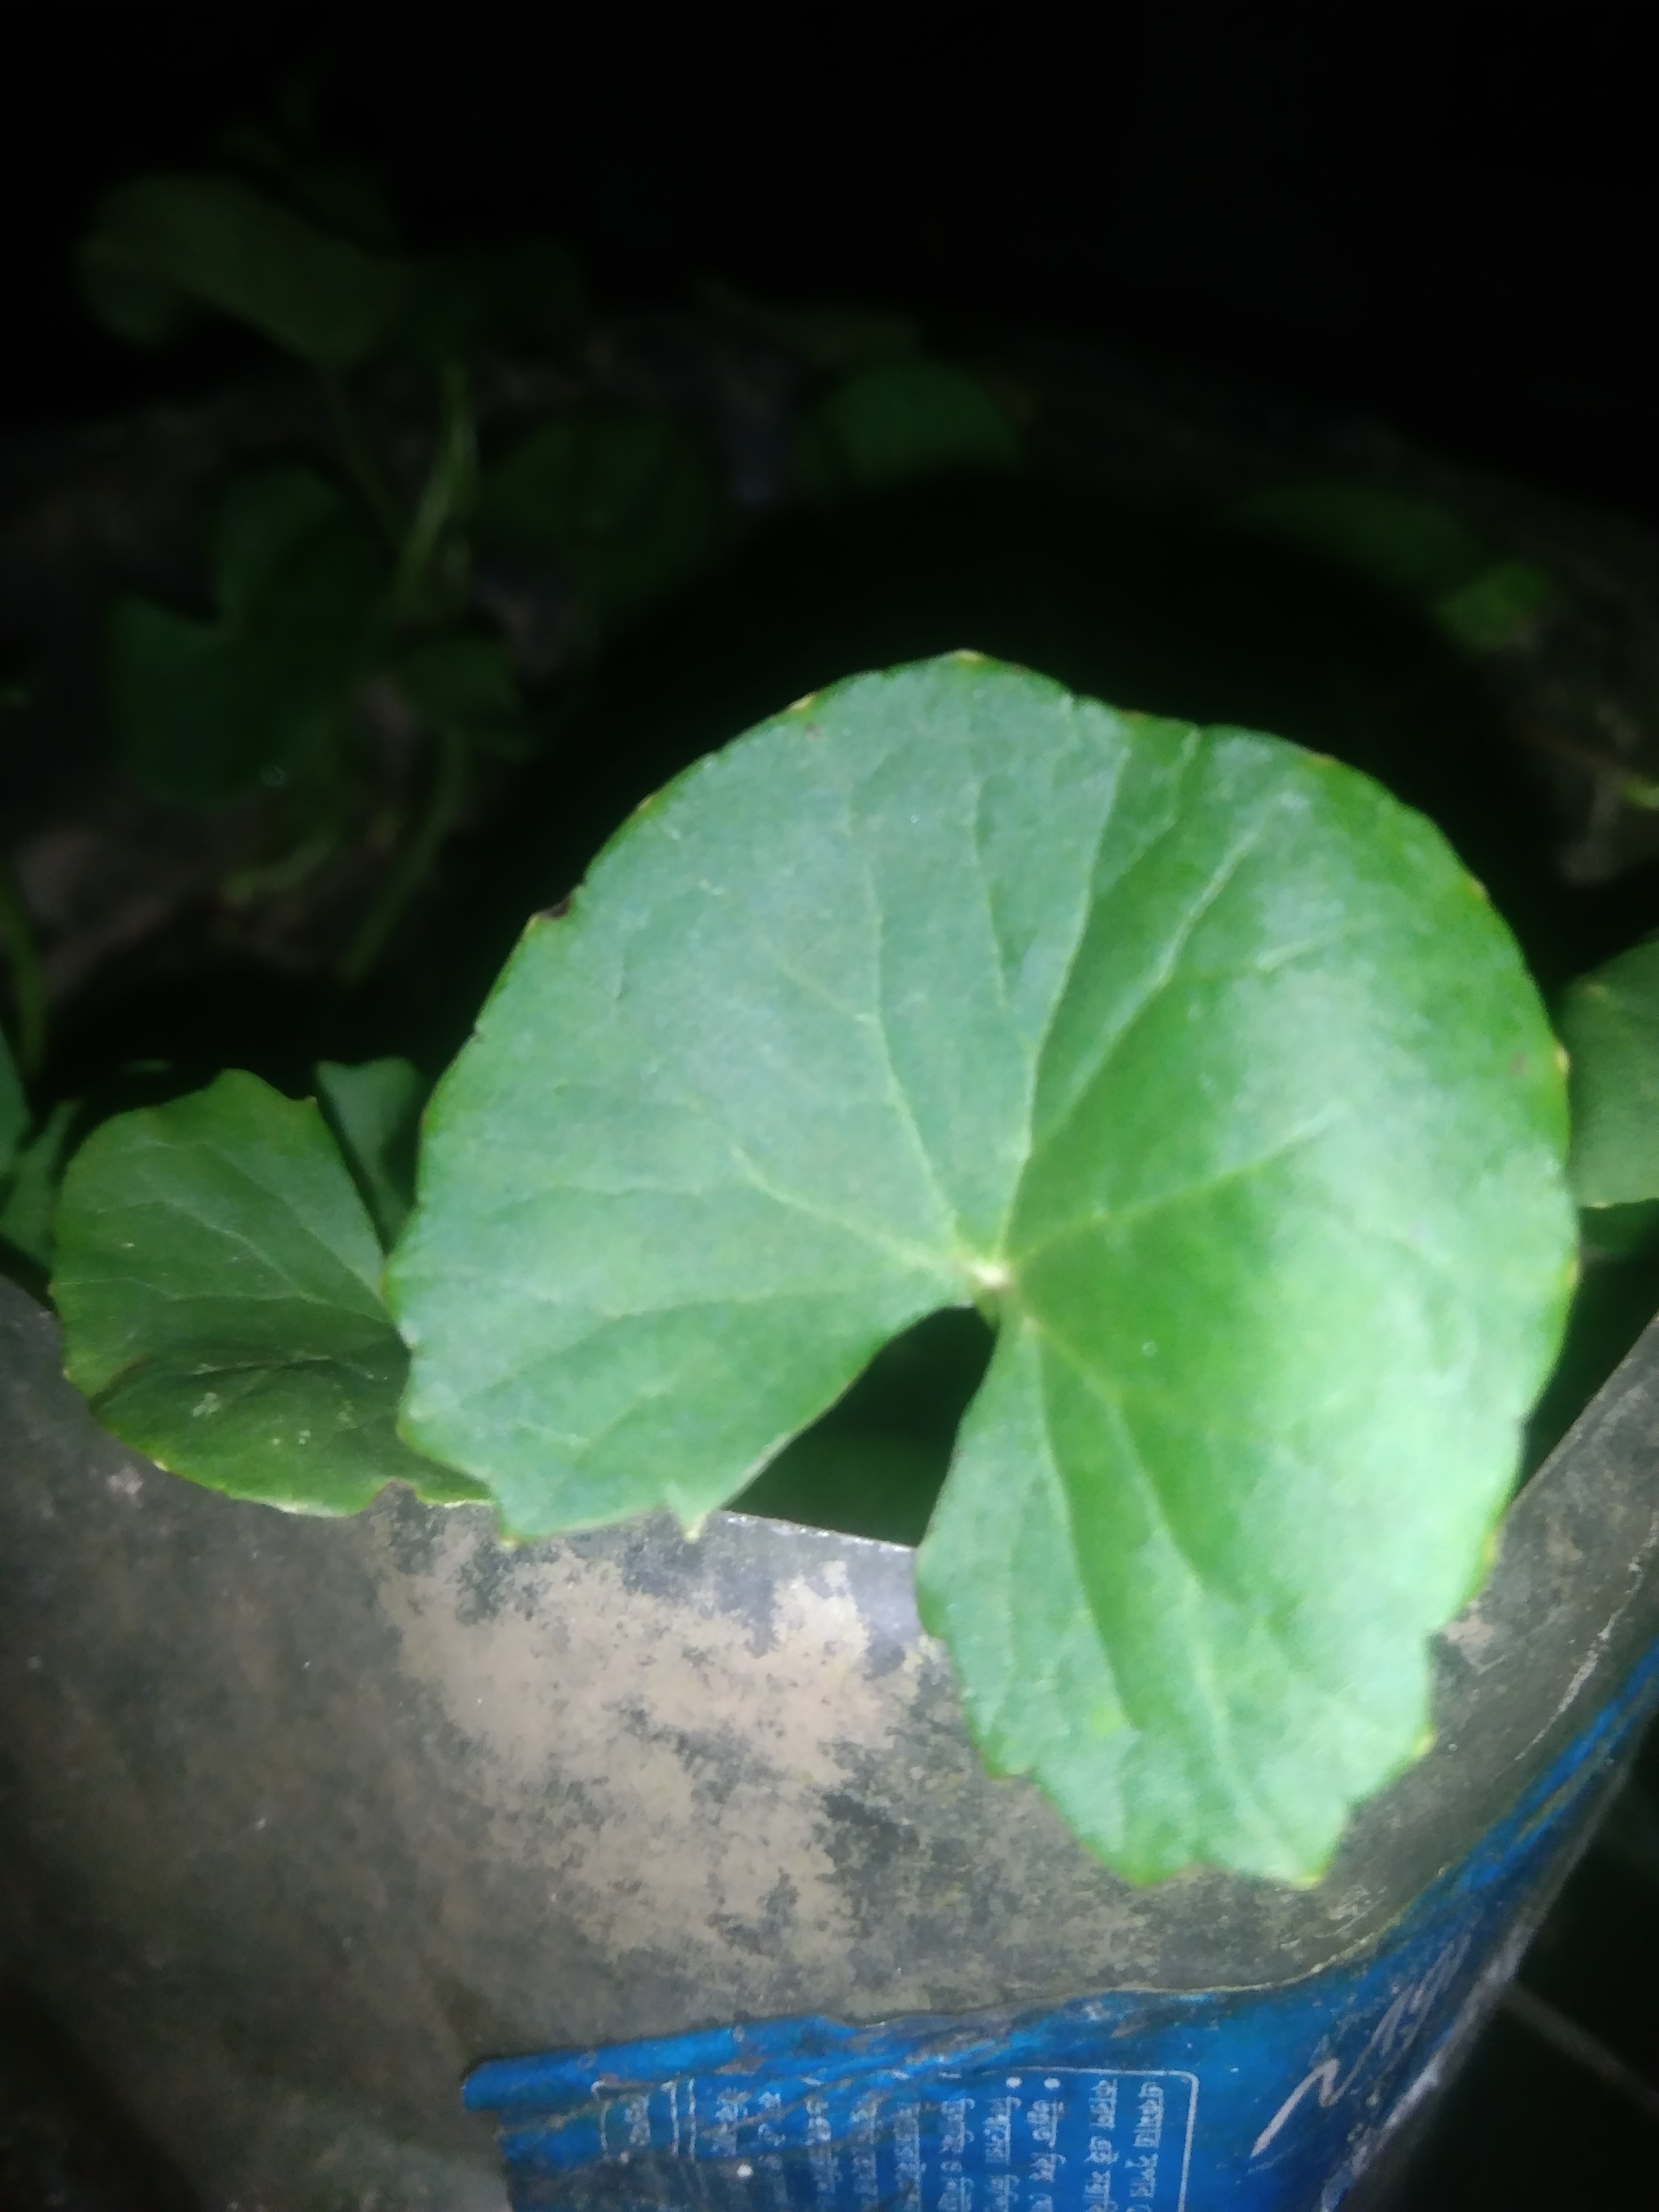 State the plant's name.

thankuni
